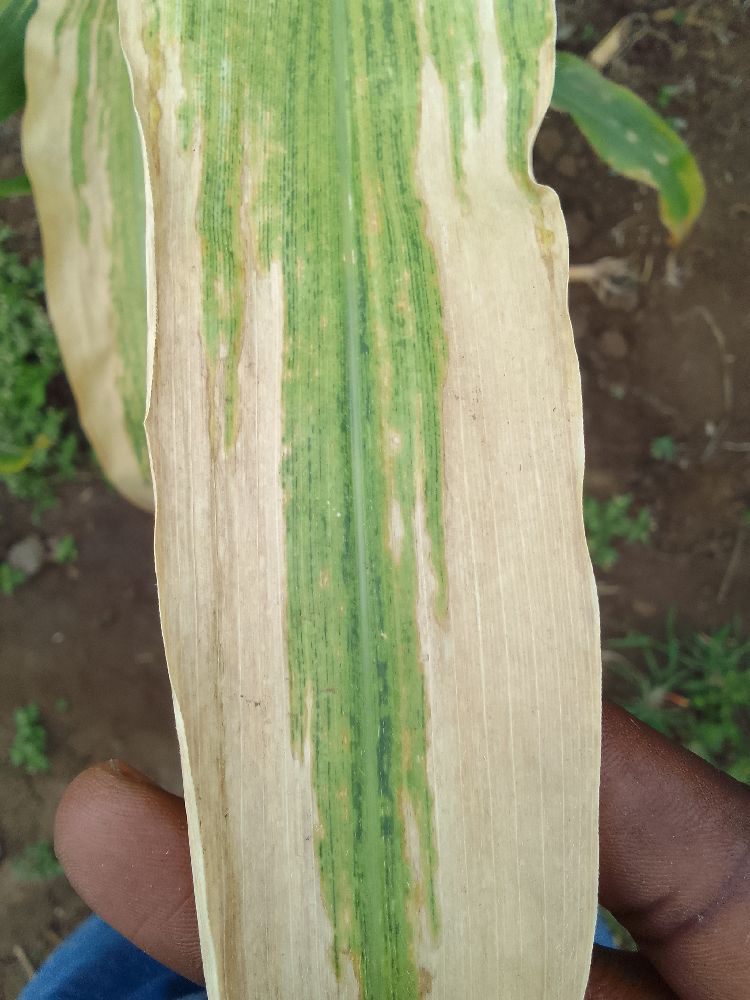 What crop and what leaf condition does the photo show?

maize, maize lethal necrosis
